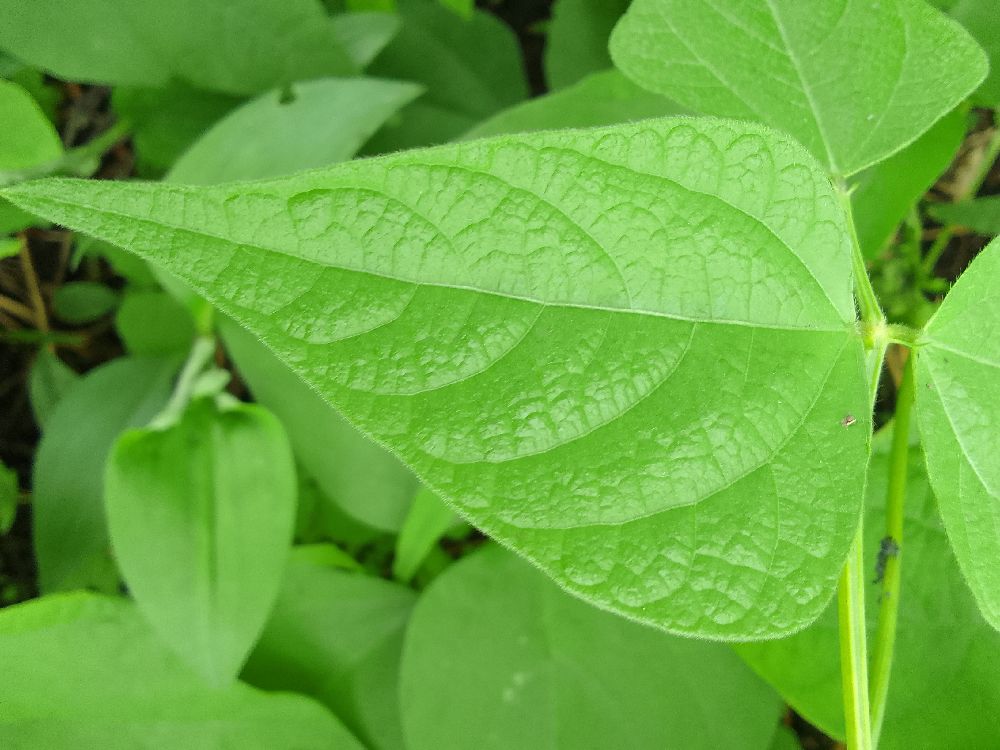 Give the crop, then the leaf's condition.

common bean, healthy
